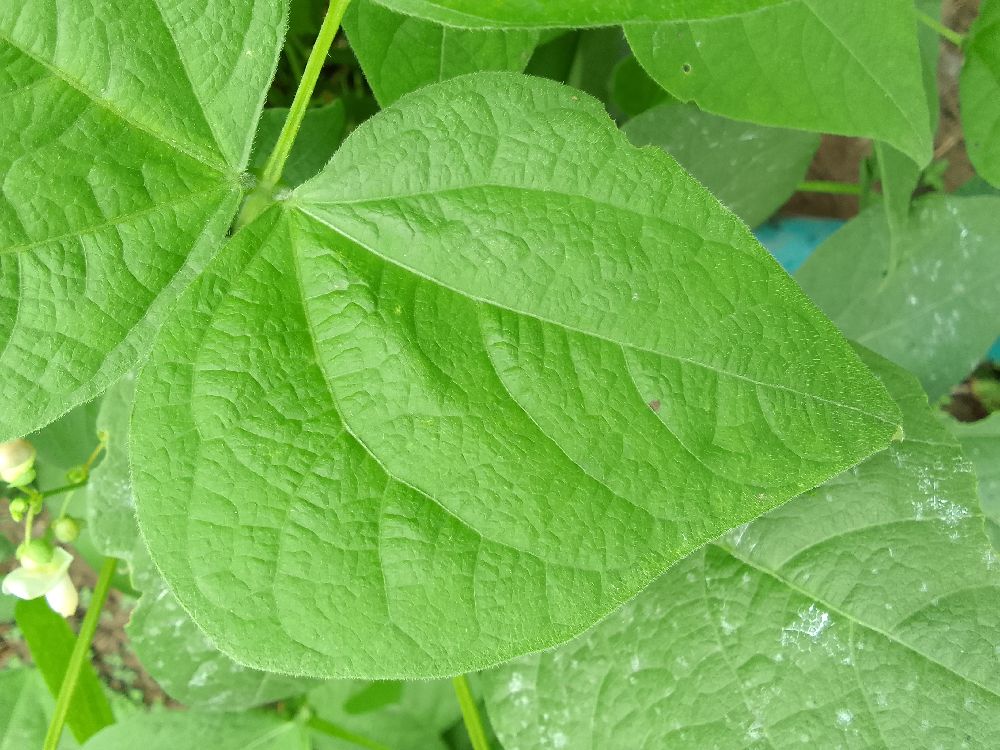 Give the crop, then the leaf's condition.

common bean, healthy
